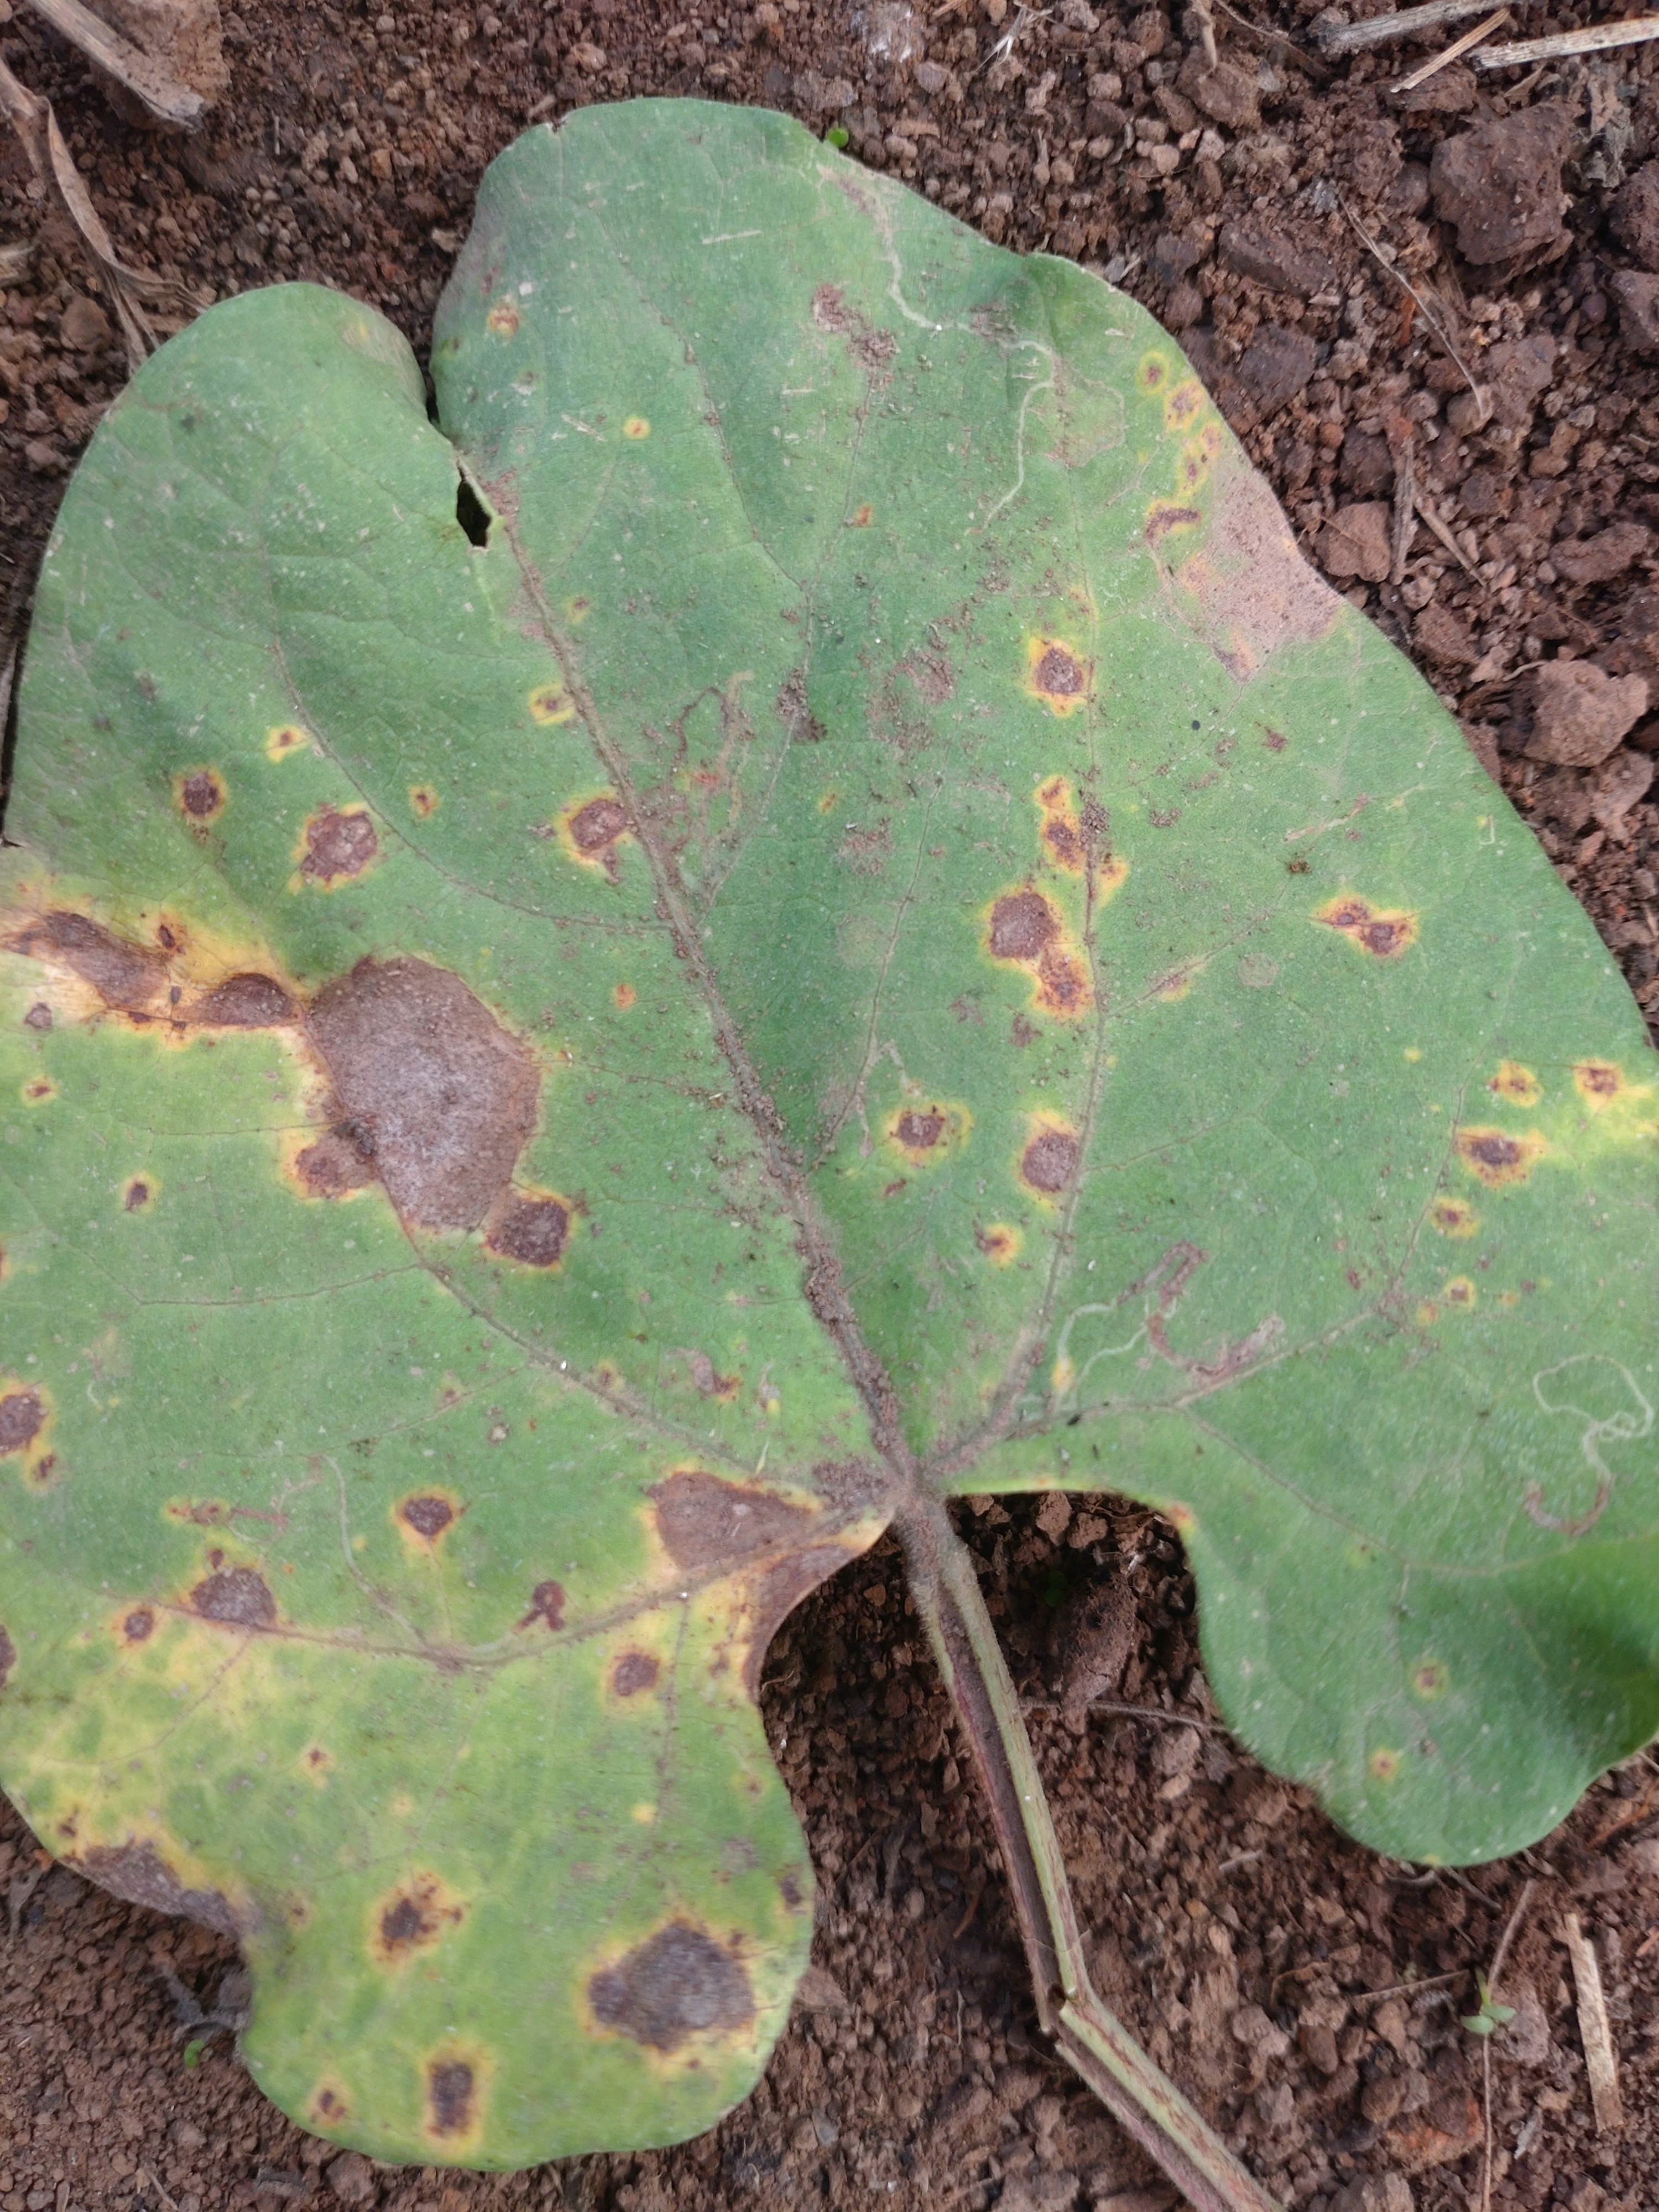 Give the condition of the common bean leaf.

rust
